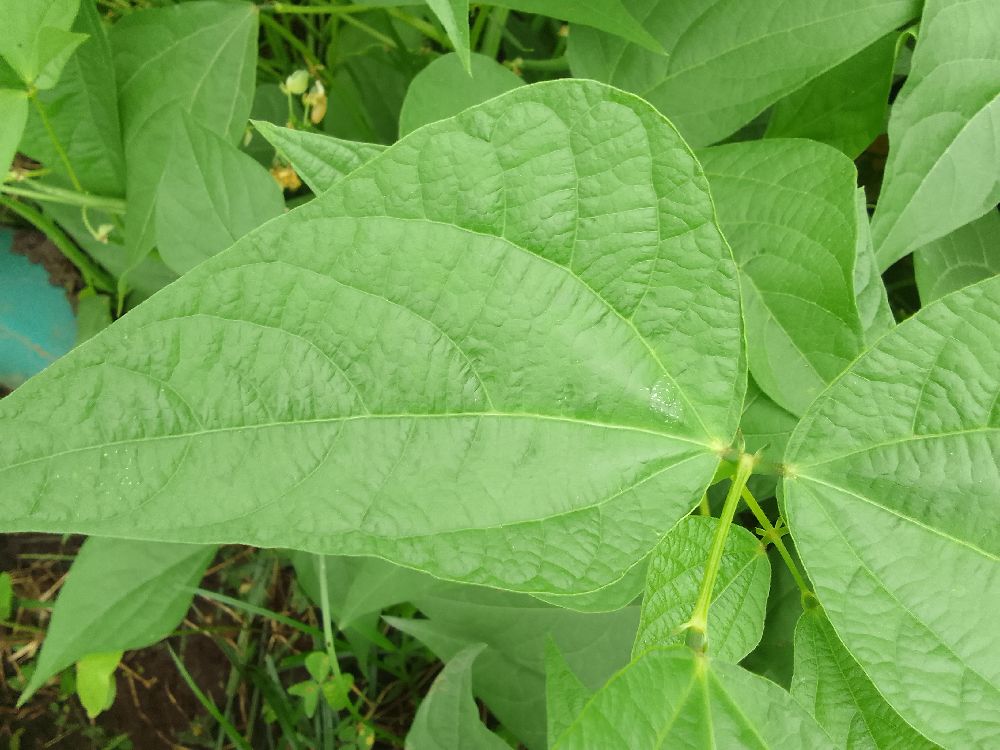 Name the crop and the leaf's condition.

common bean, healthy
